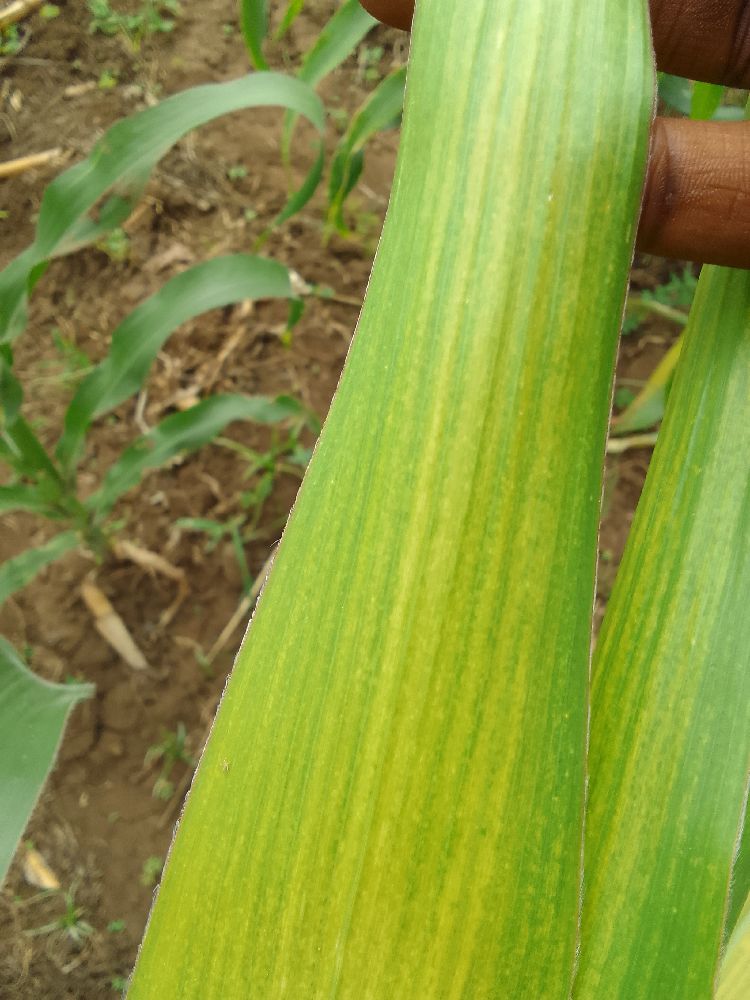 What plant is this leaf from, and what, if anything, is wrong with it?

maize, maize lethal necrosis
